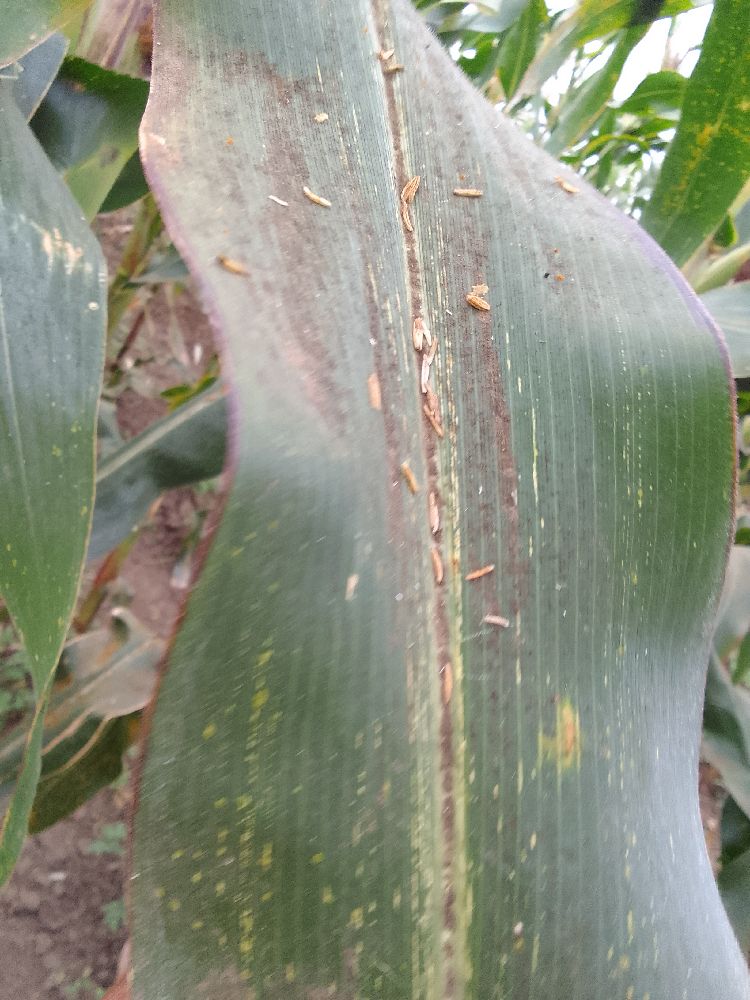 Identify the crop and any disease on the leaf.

maize, maize streak virus
